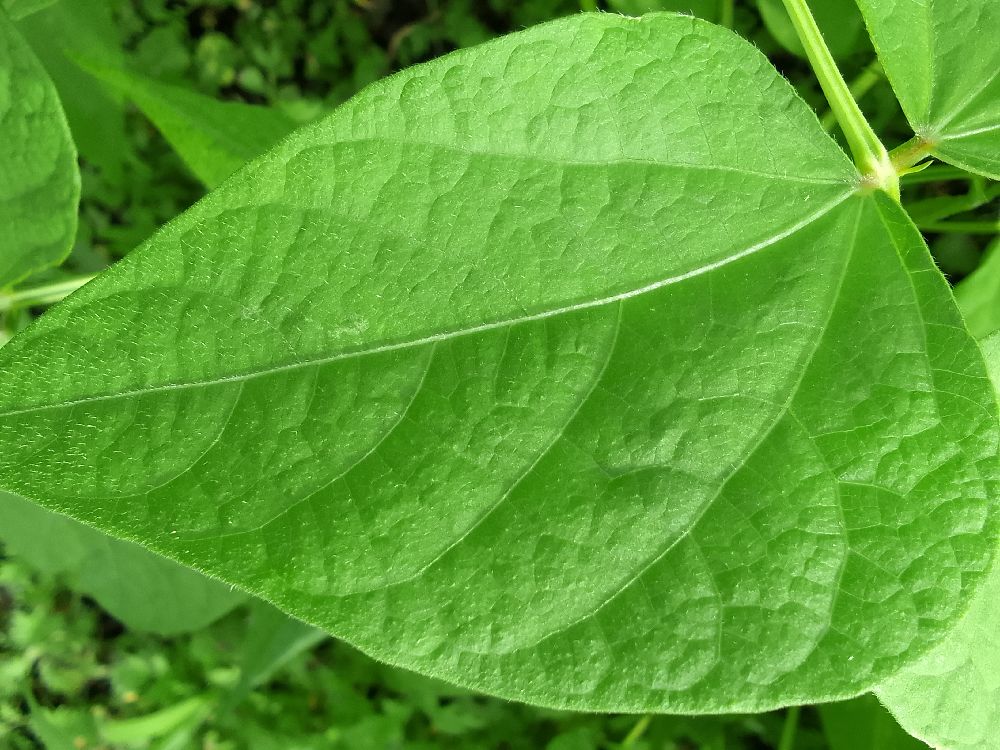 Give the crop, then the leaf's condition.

common bean, healthy
